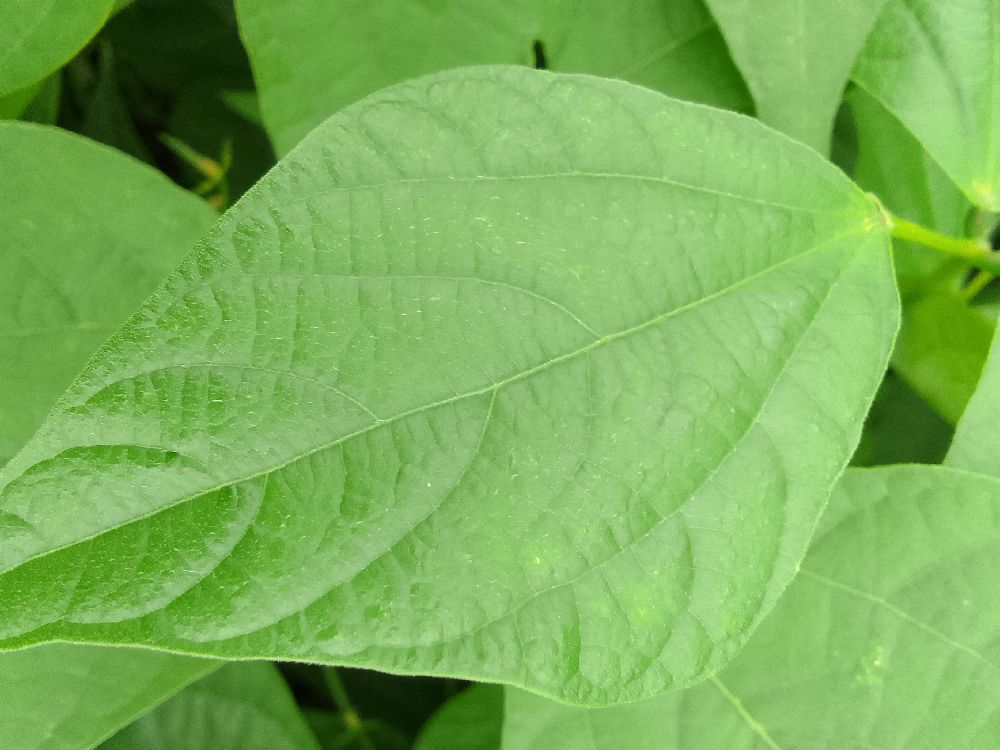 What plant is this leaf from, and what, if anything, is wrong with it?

common bean, healthy
